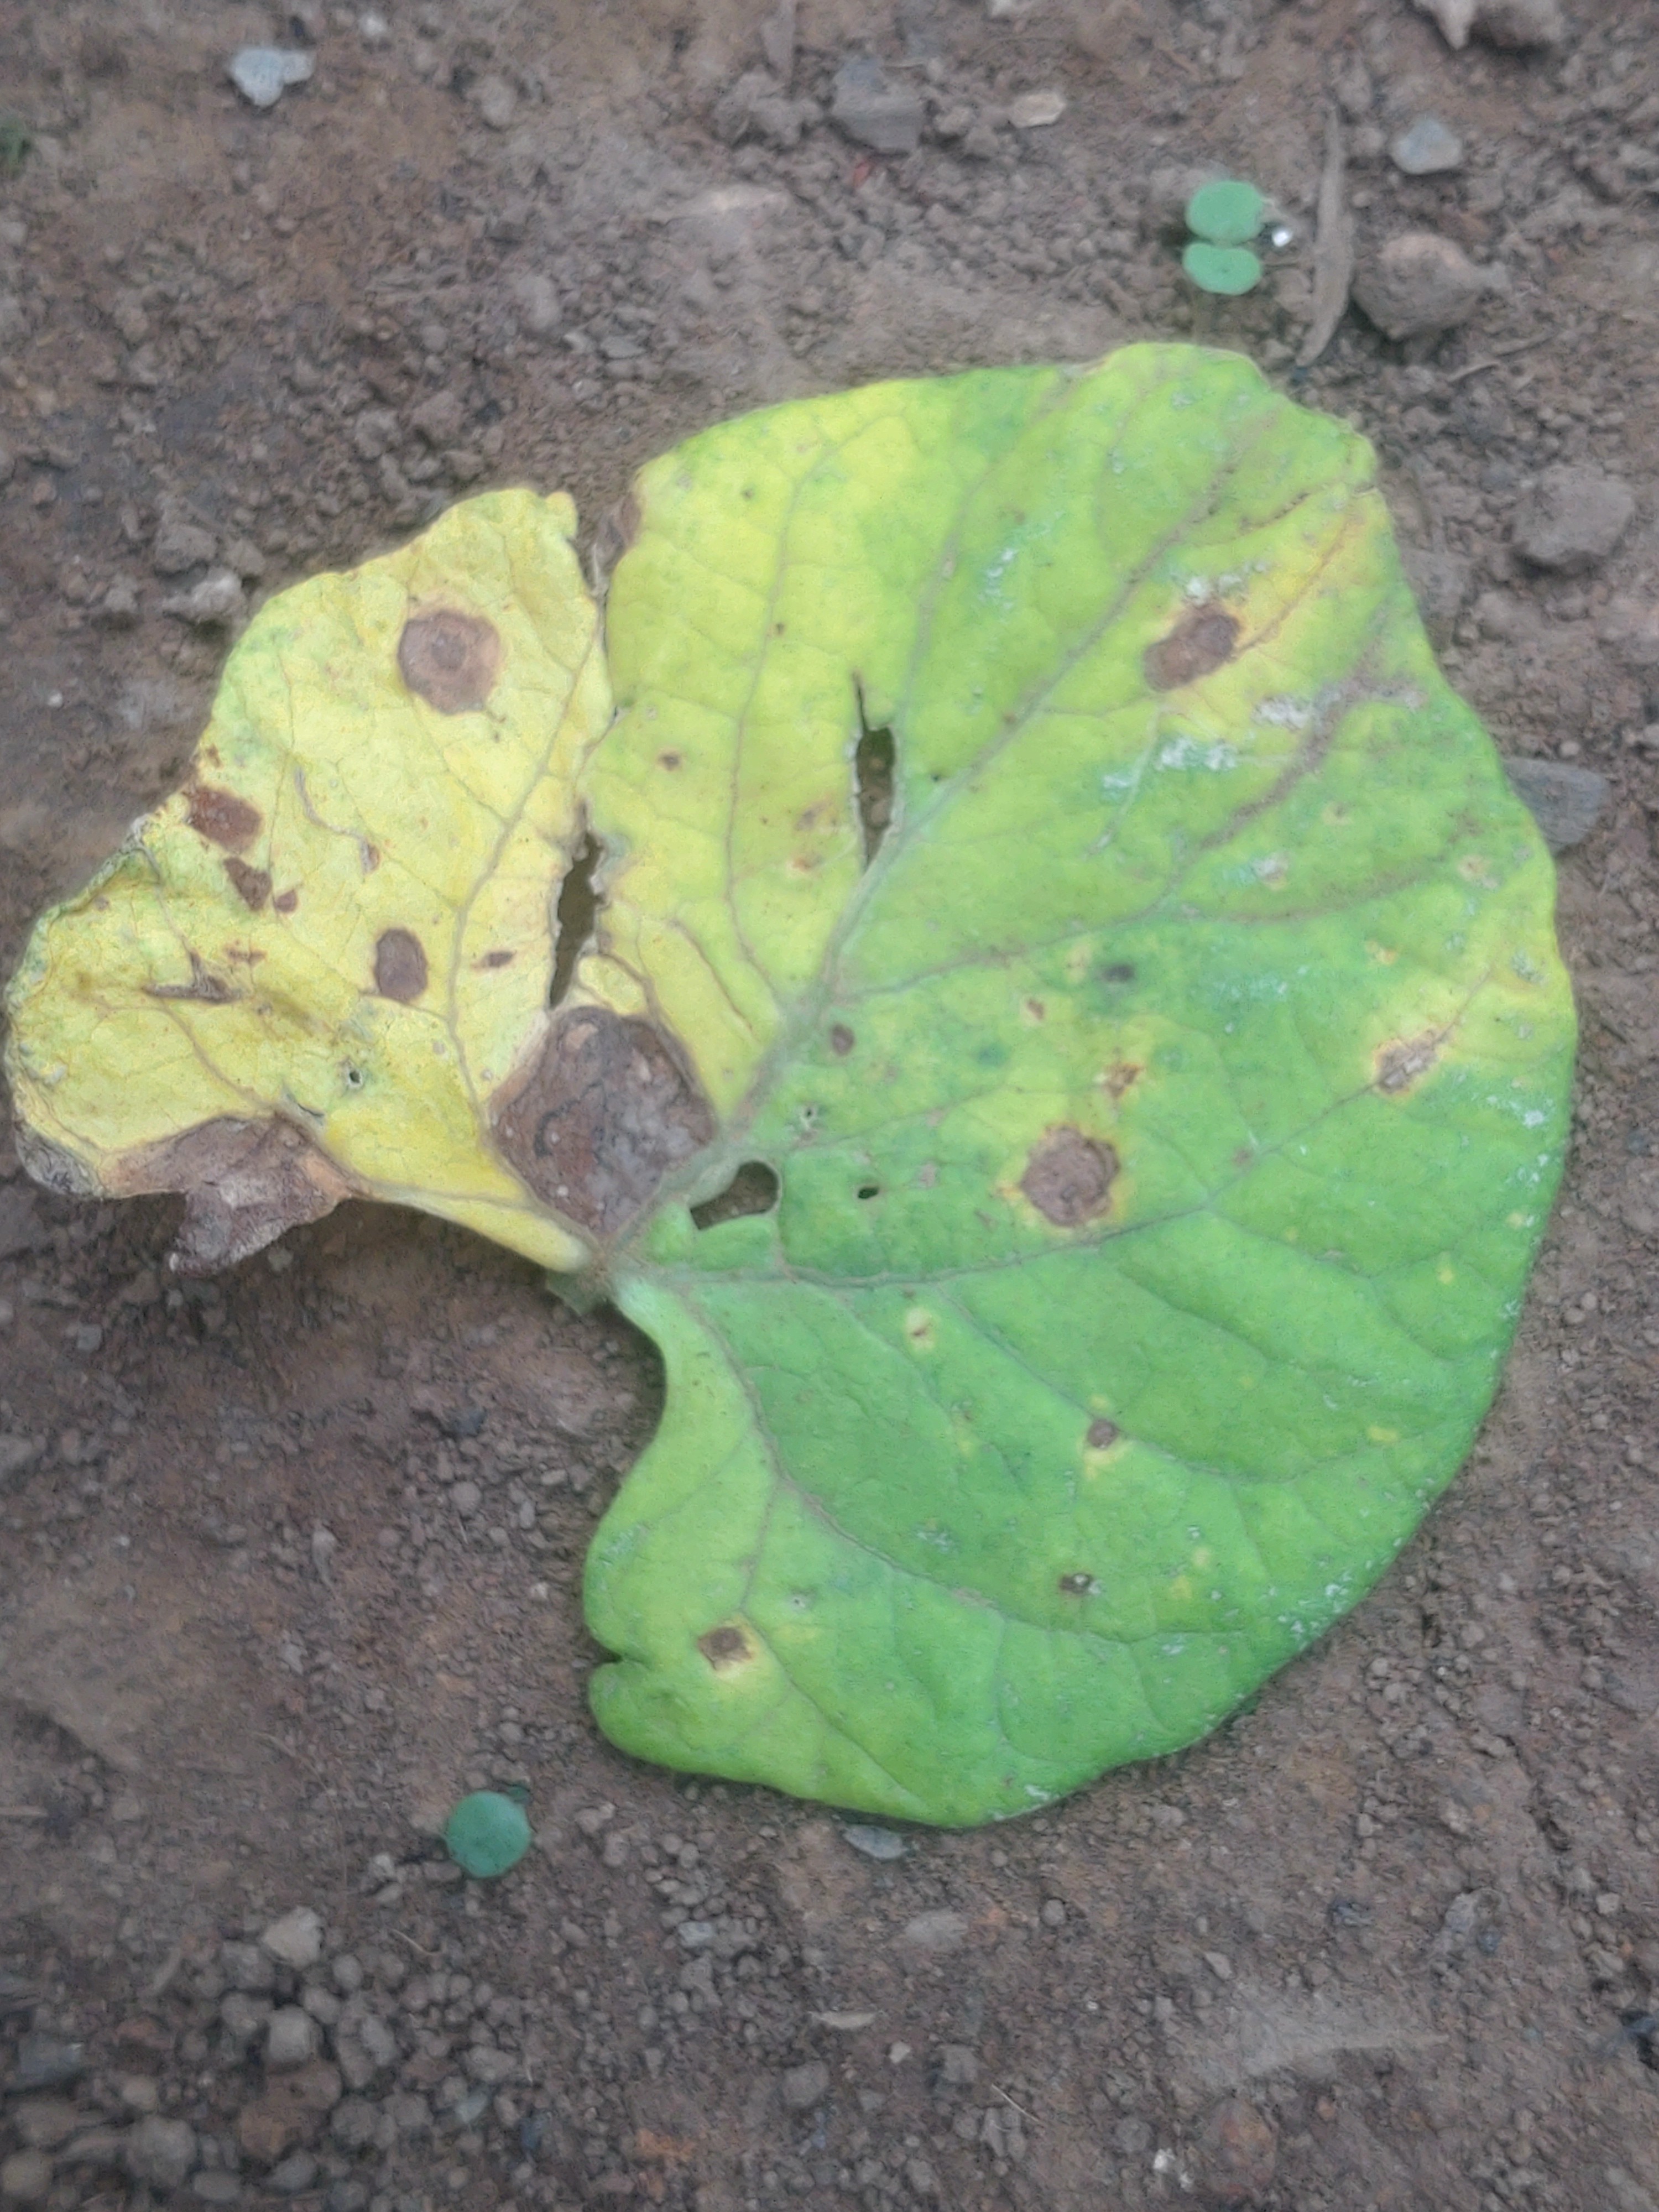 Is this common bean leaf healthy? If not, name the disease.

anthracnose
